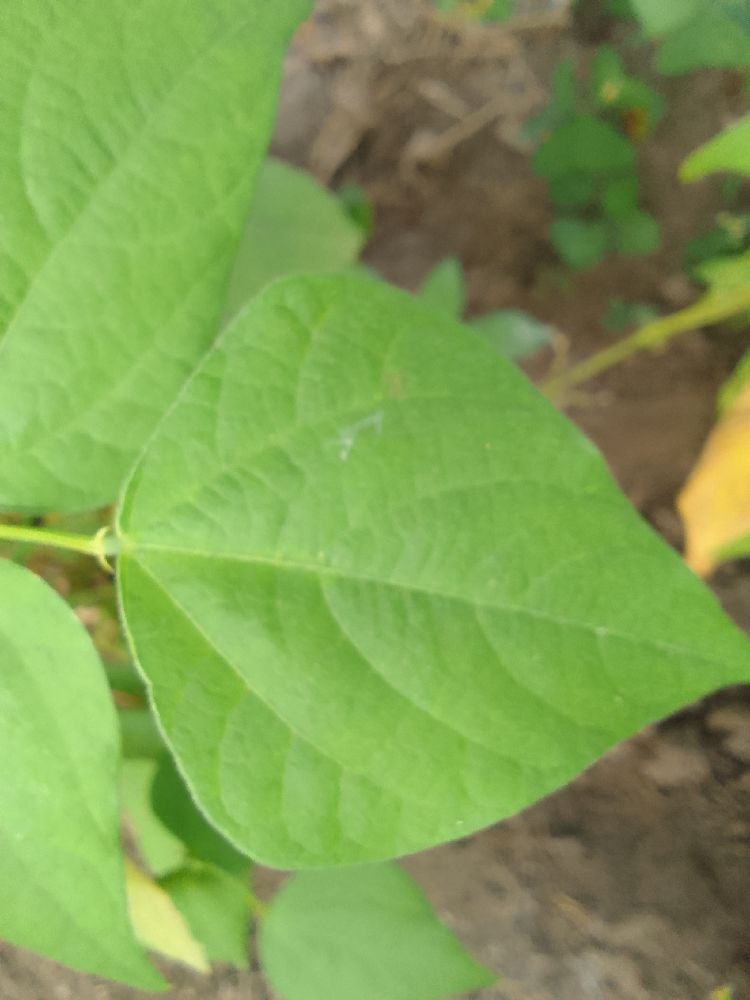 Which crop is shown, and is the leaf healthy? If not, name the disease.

common bean, healthy
